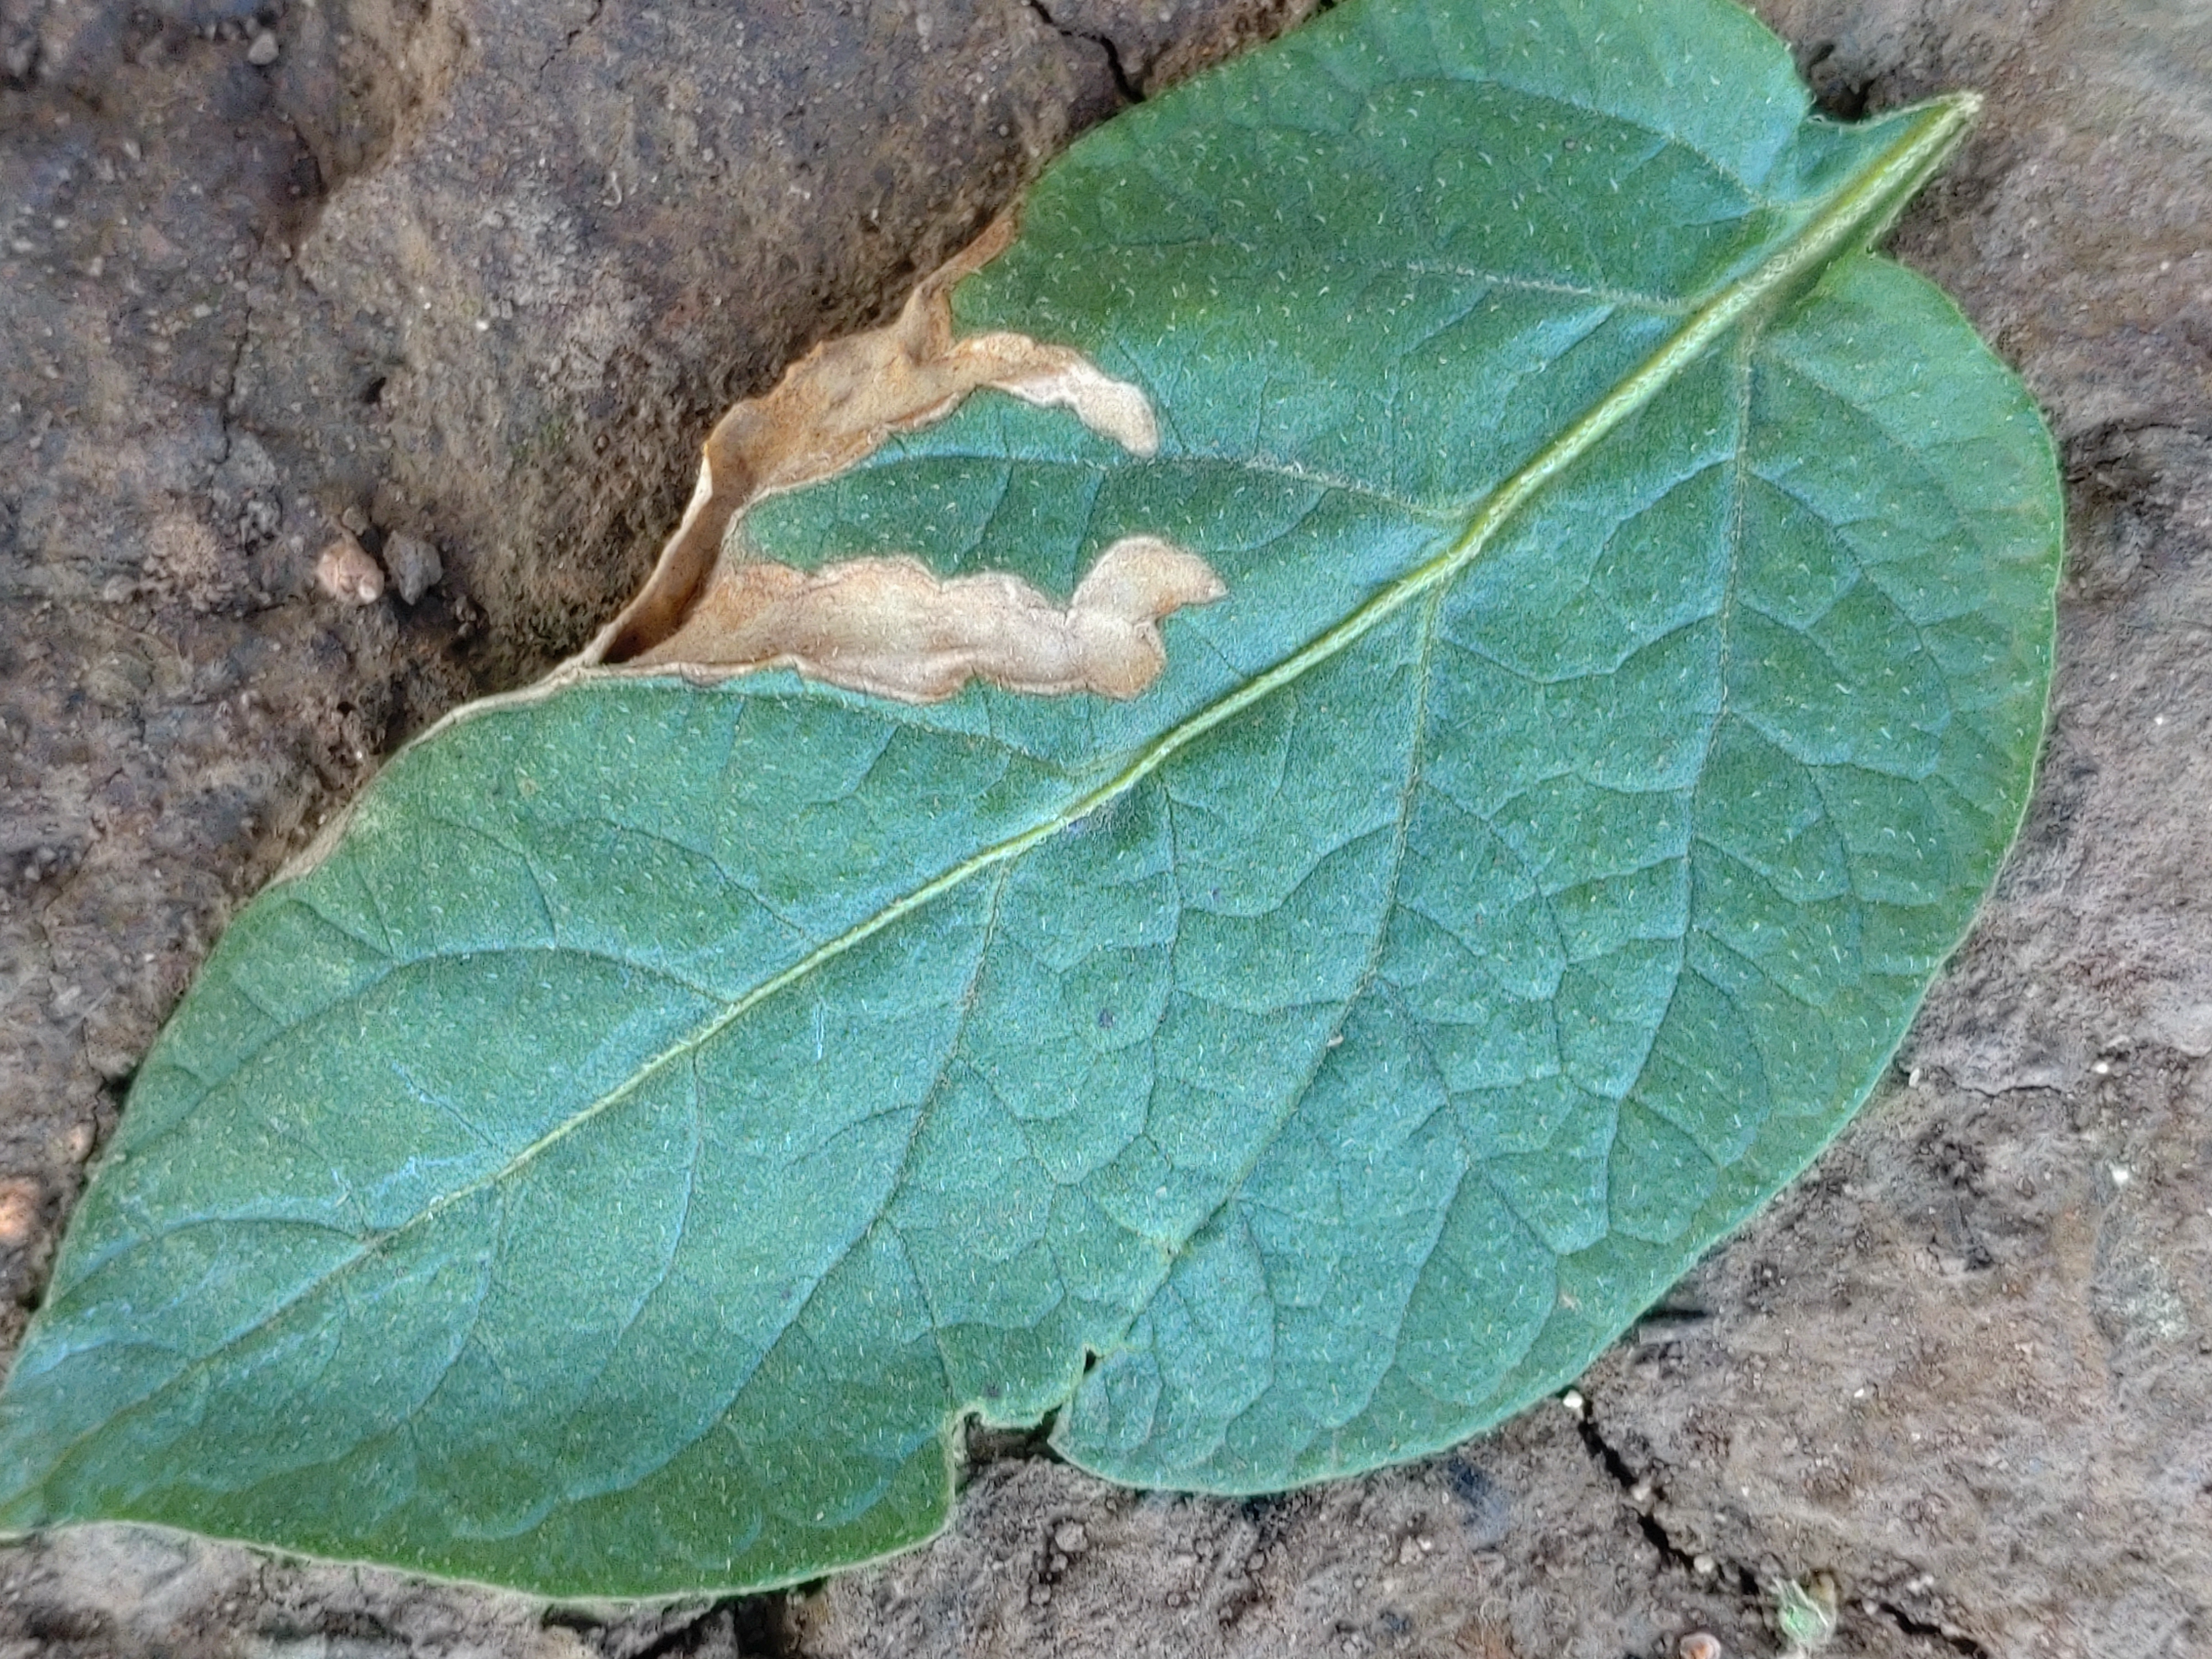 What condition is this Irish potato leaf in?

early blight
